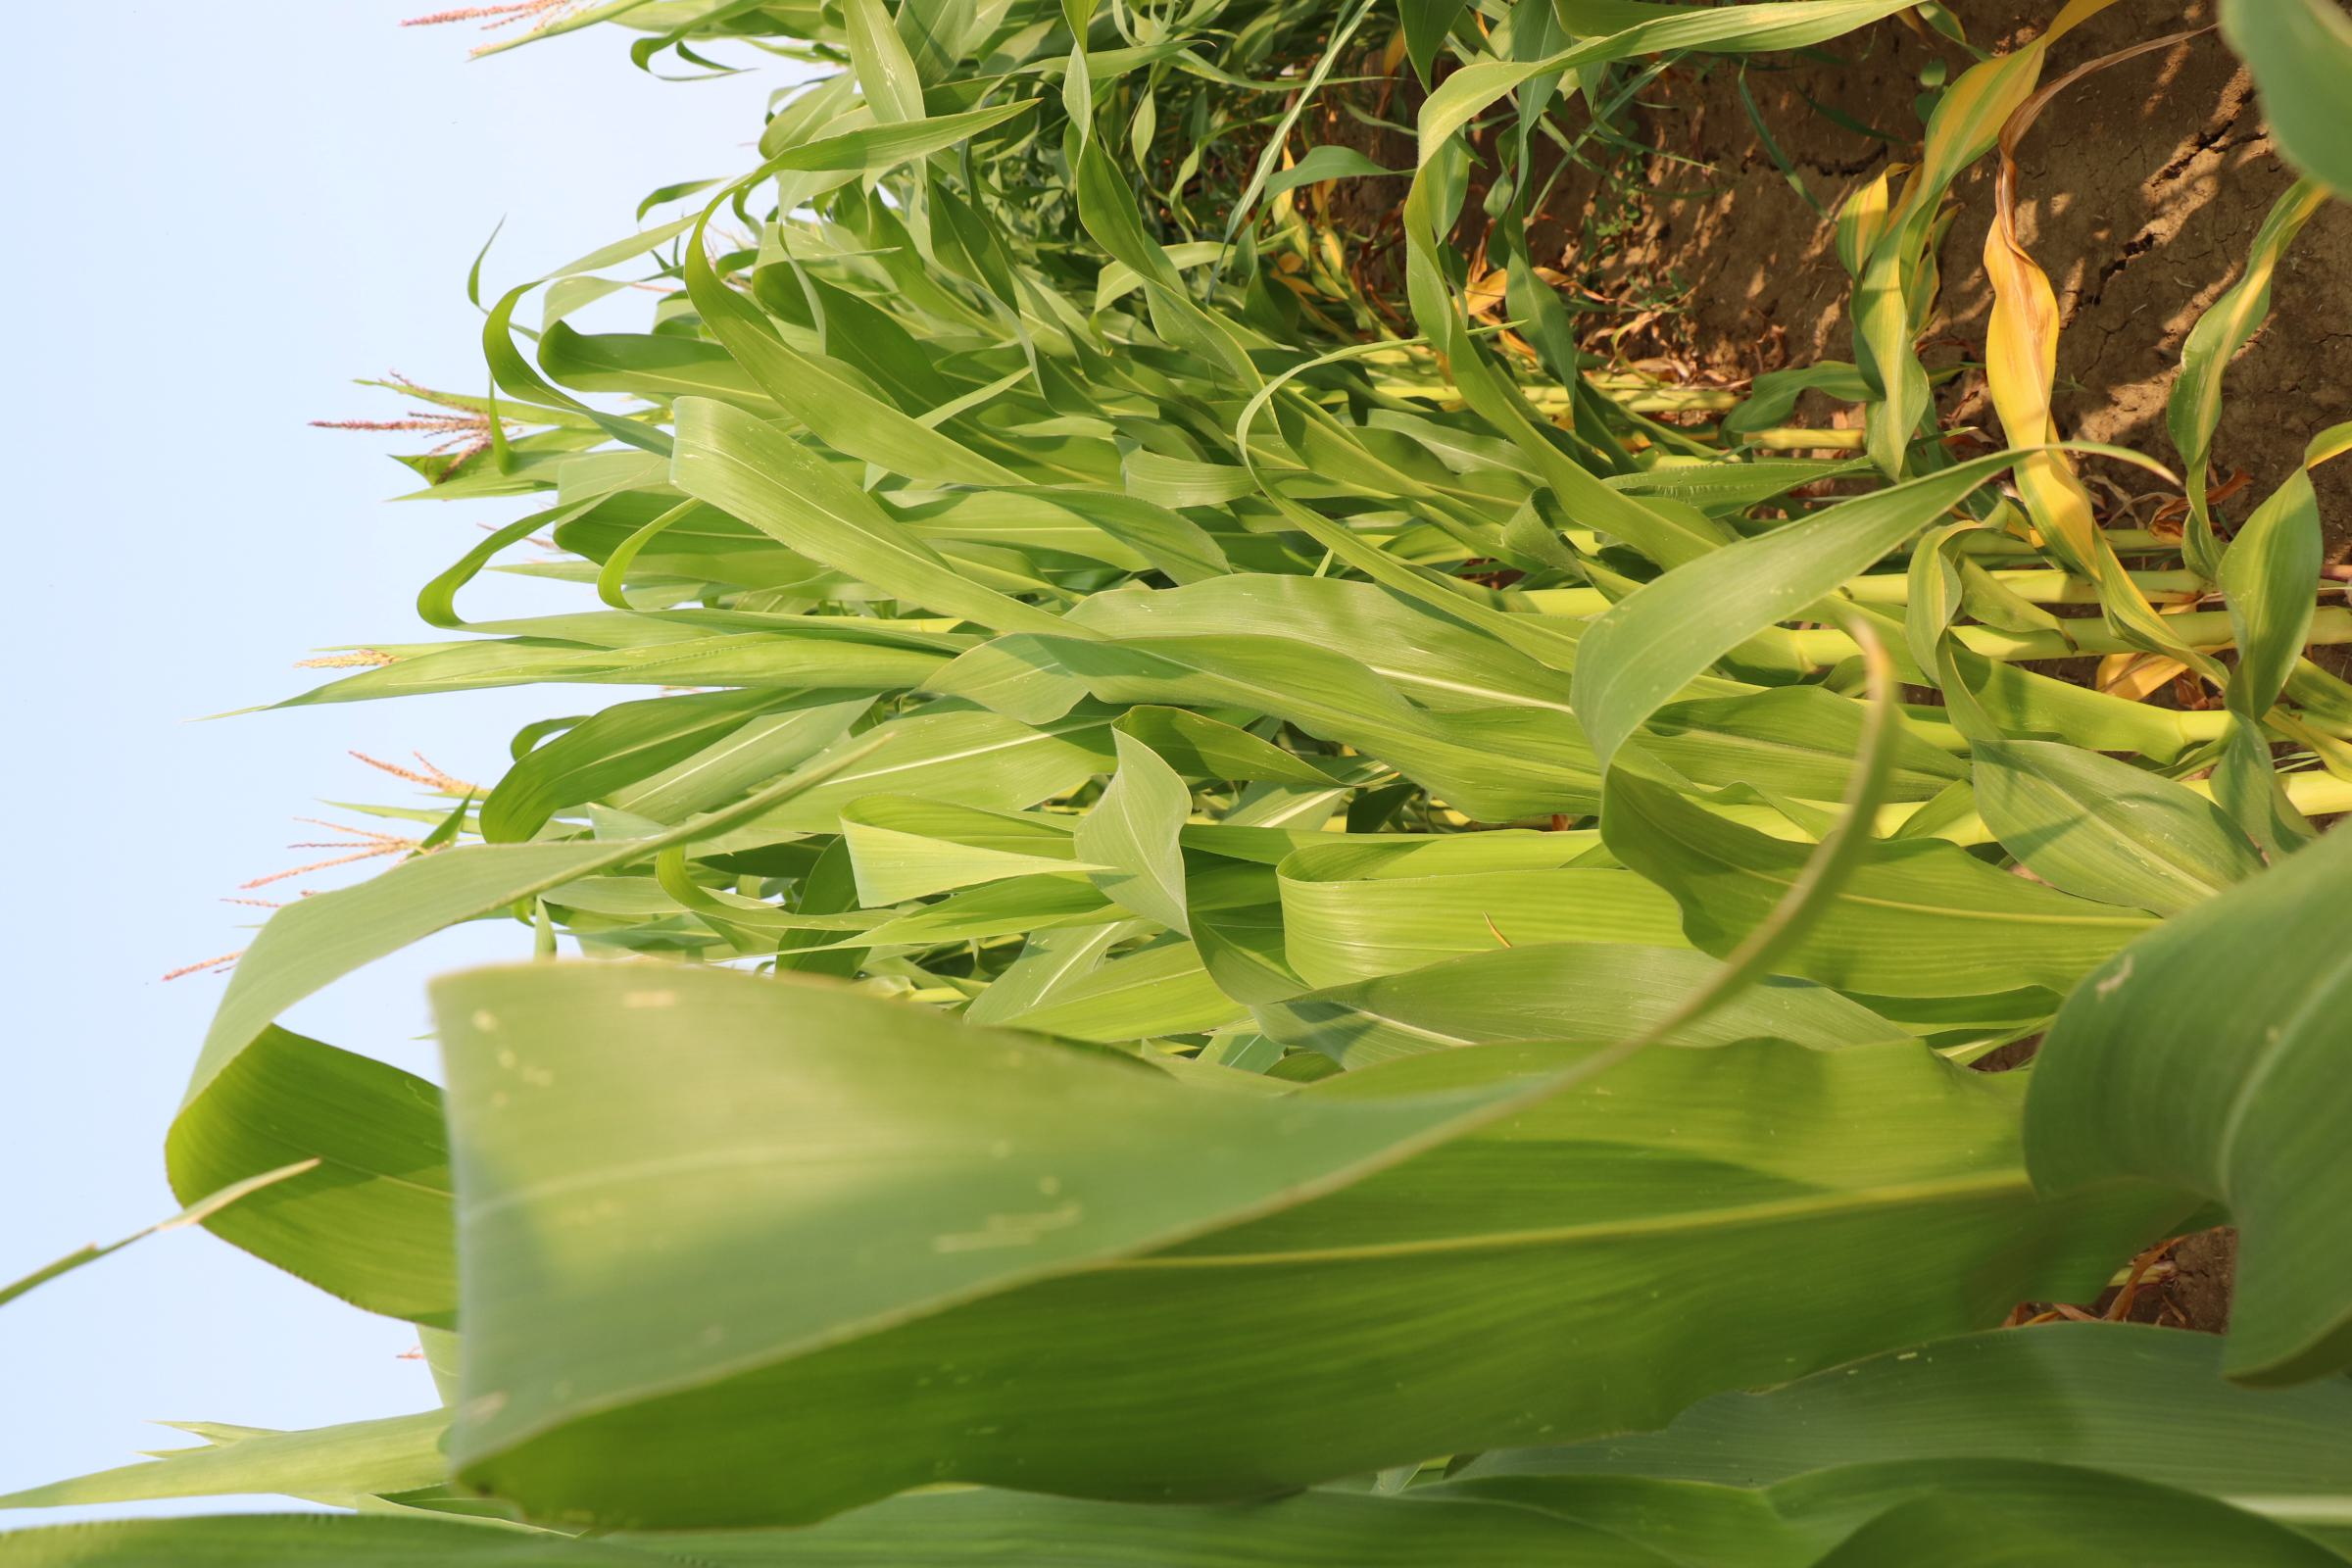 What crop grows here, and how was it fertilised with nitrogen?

maize, no added nitrogen
